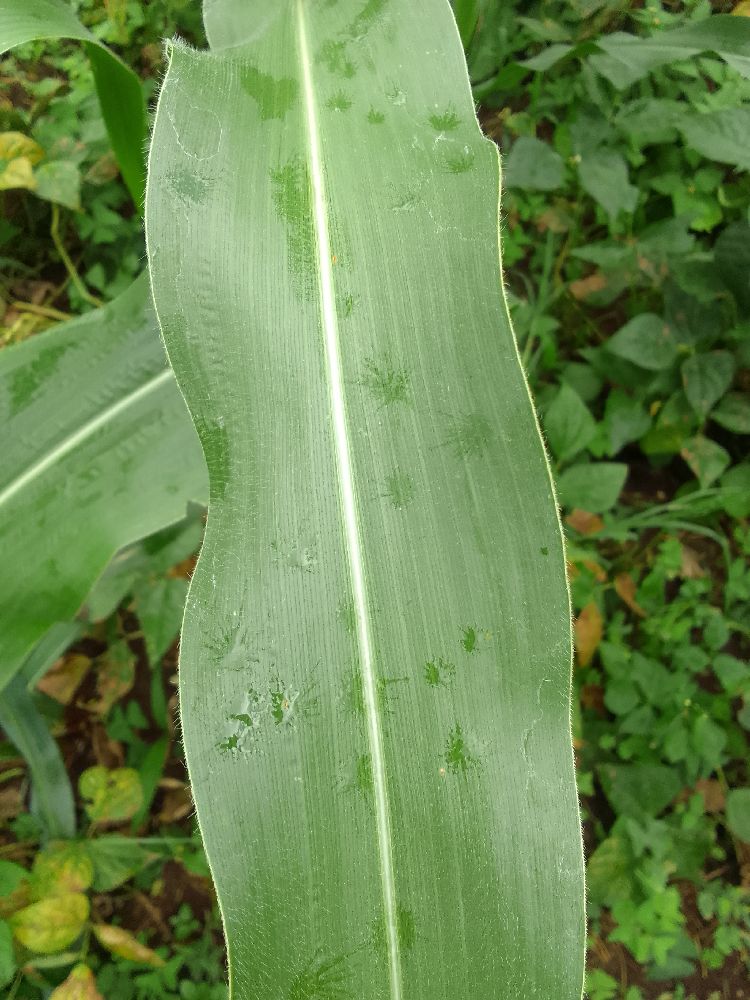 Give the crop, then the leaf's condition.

maize, healthy
